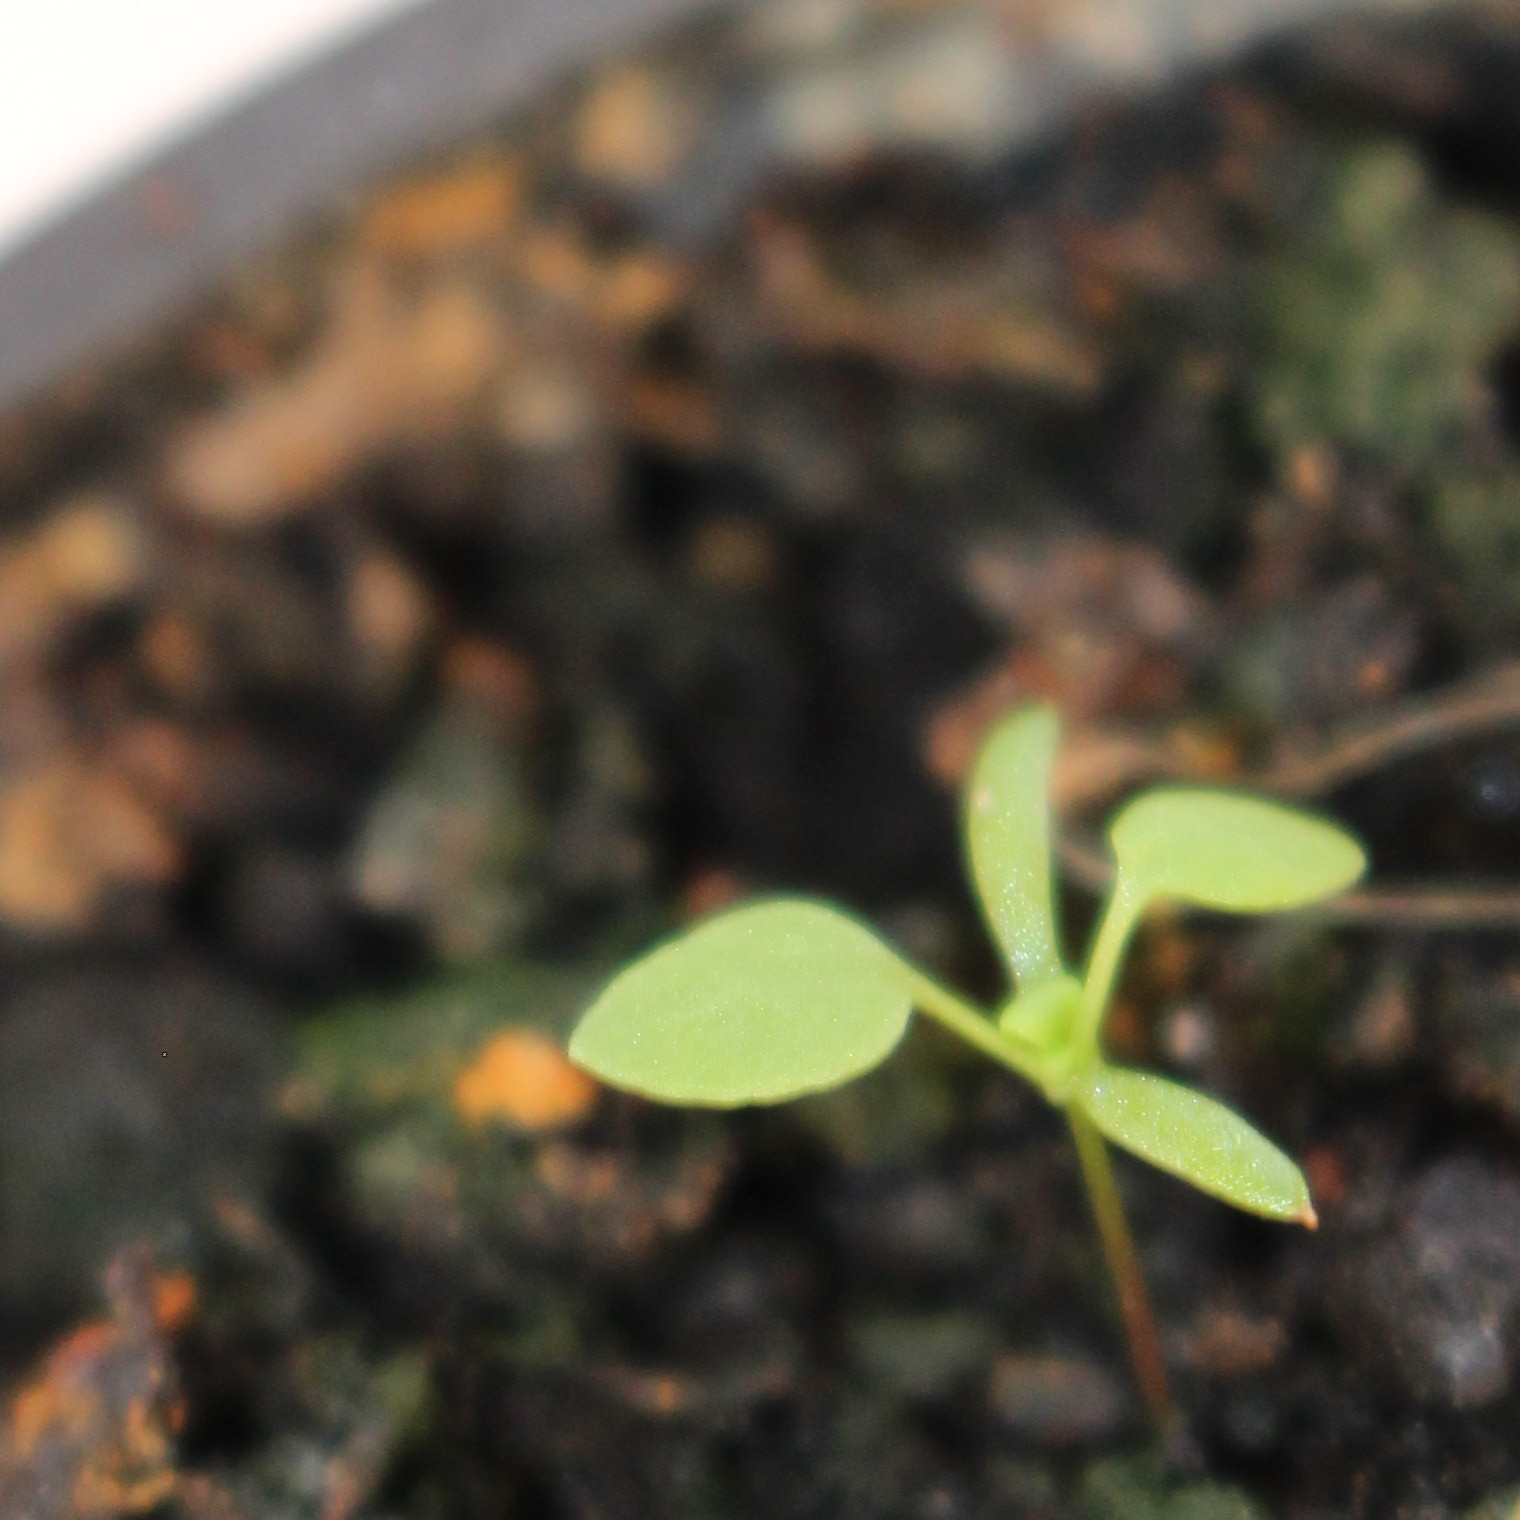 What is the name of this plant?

Papaver rhoeas
